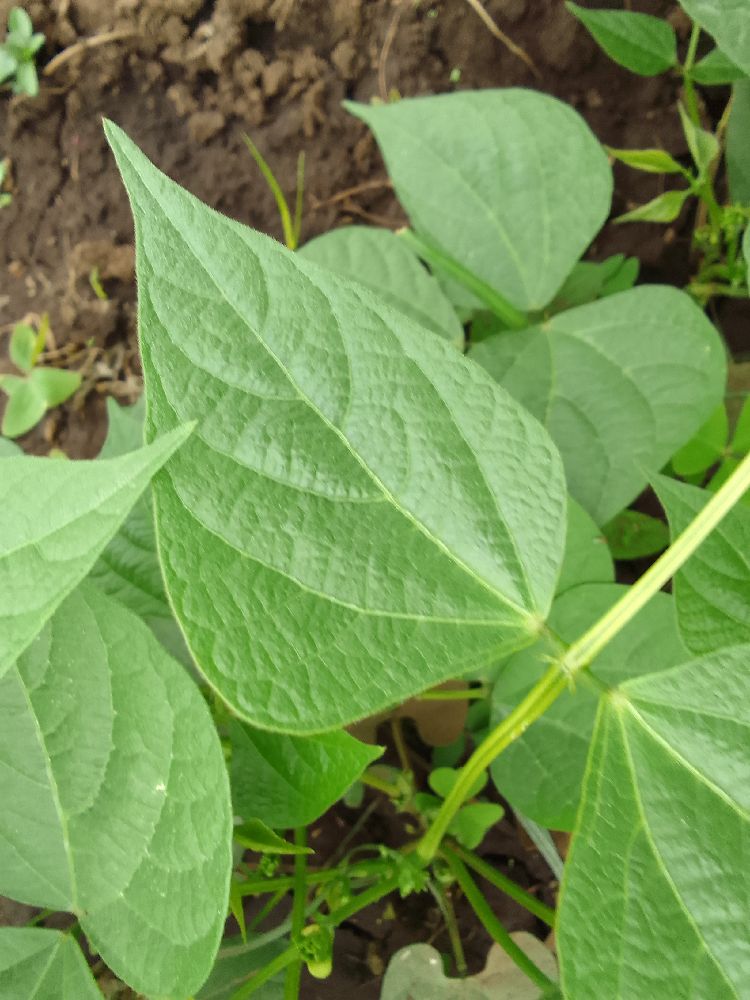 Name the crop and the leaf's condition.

common bean, healthy
